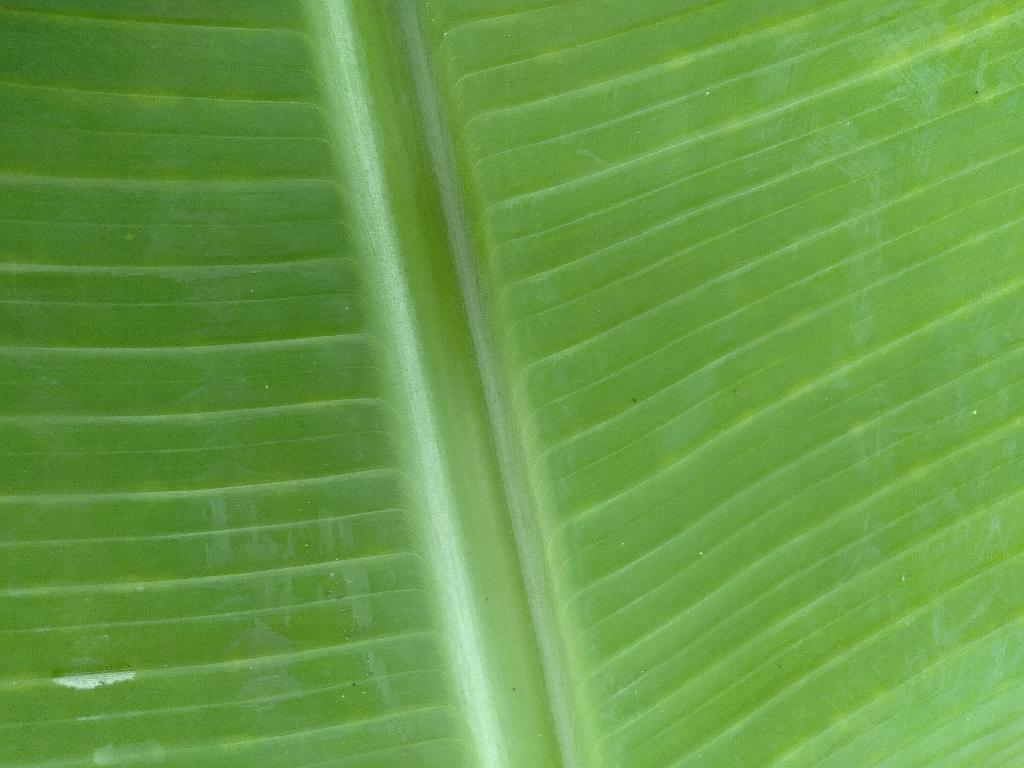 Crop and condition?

banana, healthy
